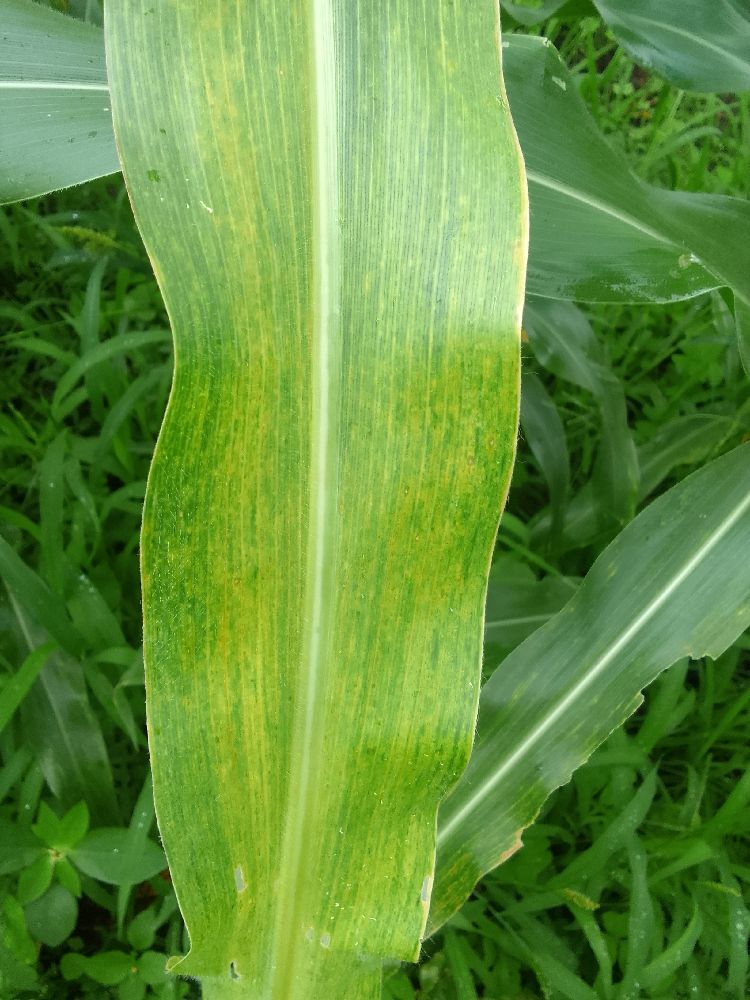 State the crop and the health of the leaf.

maize, maize lethal necrosis
